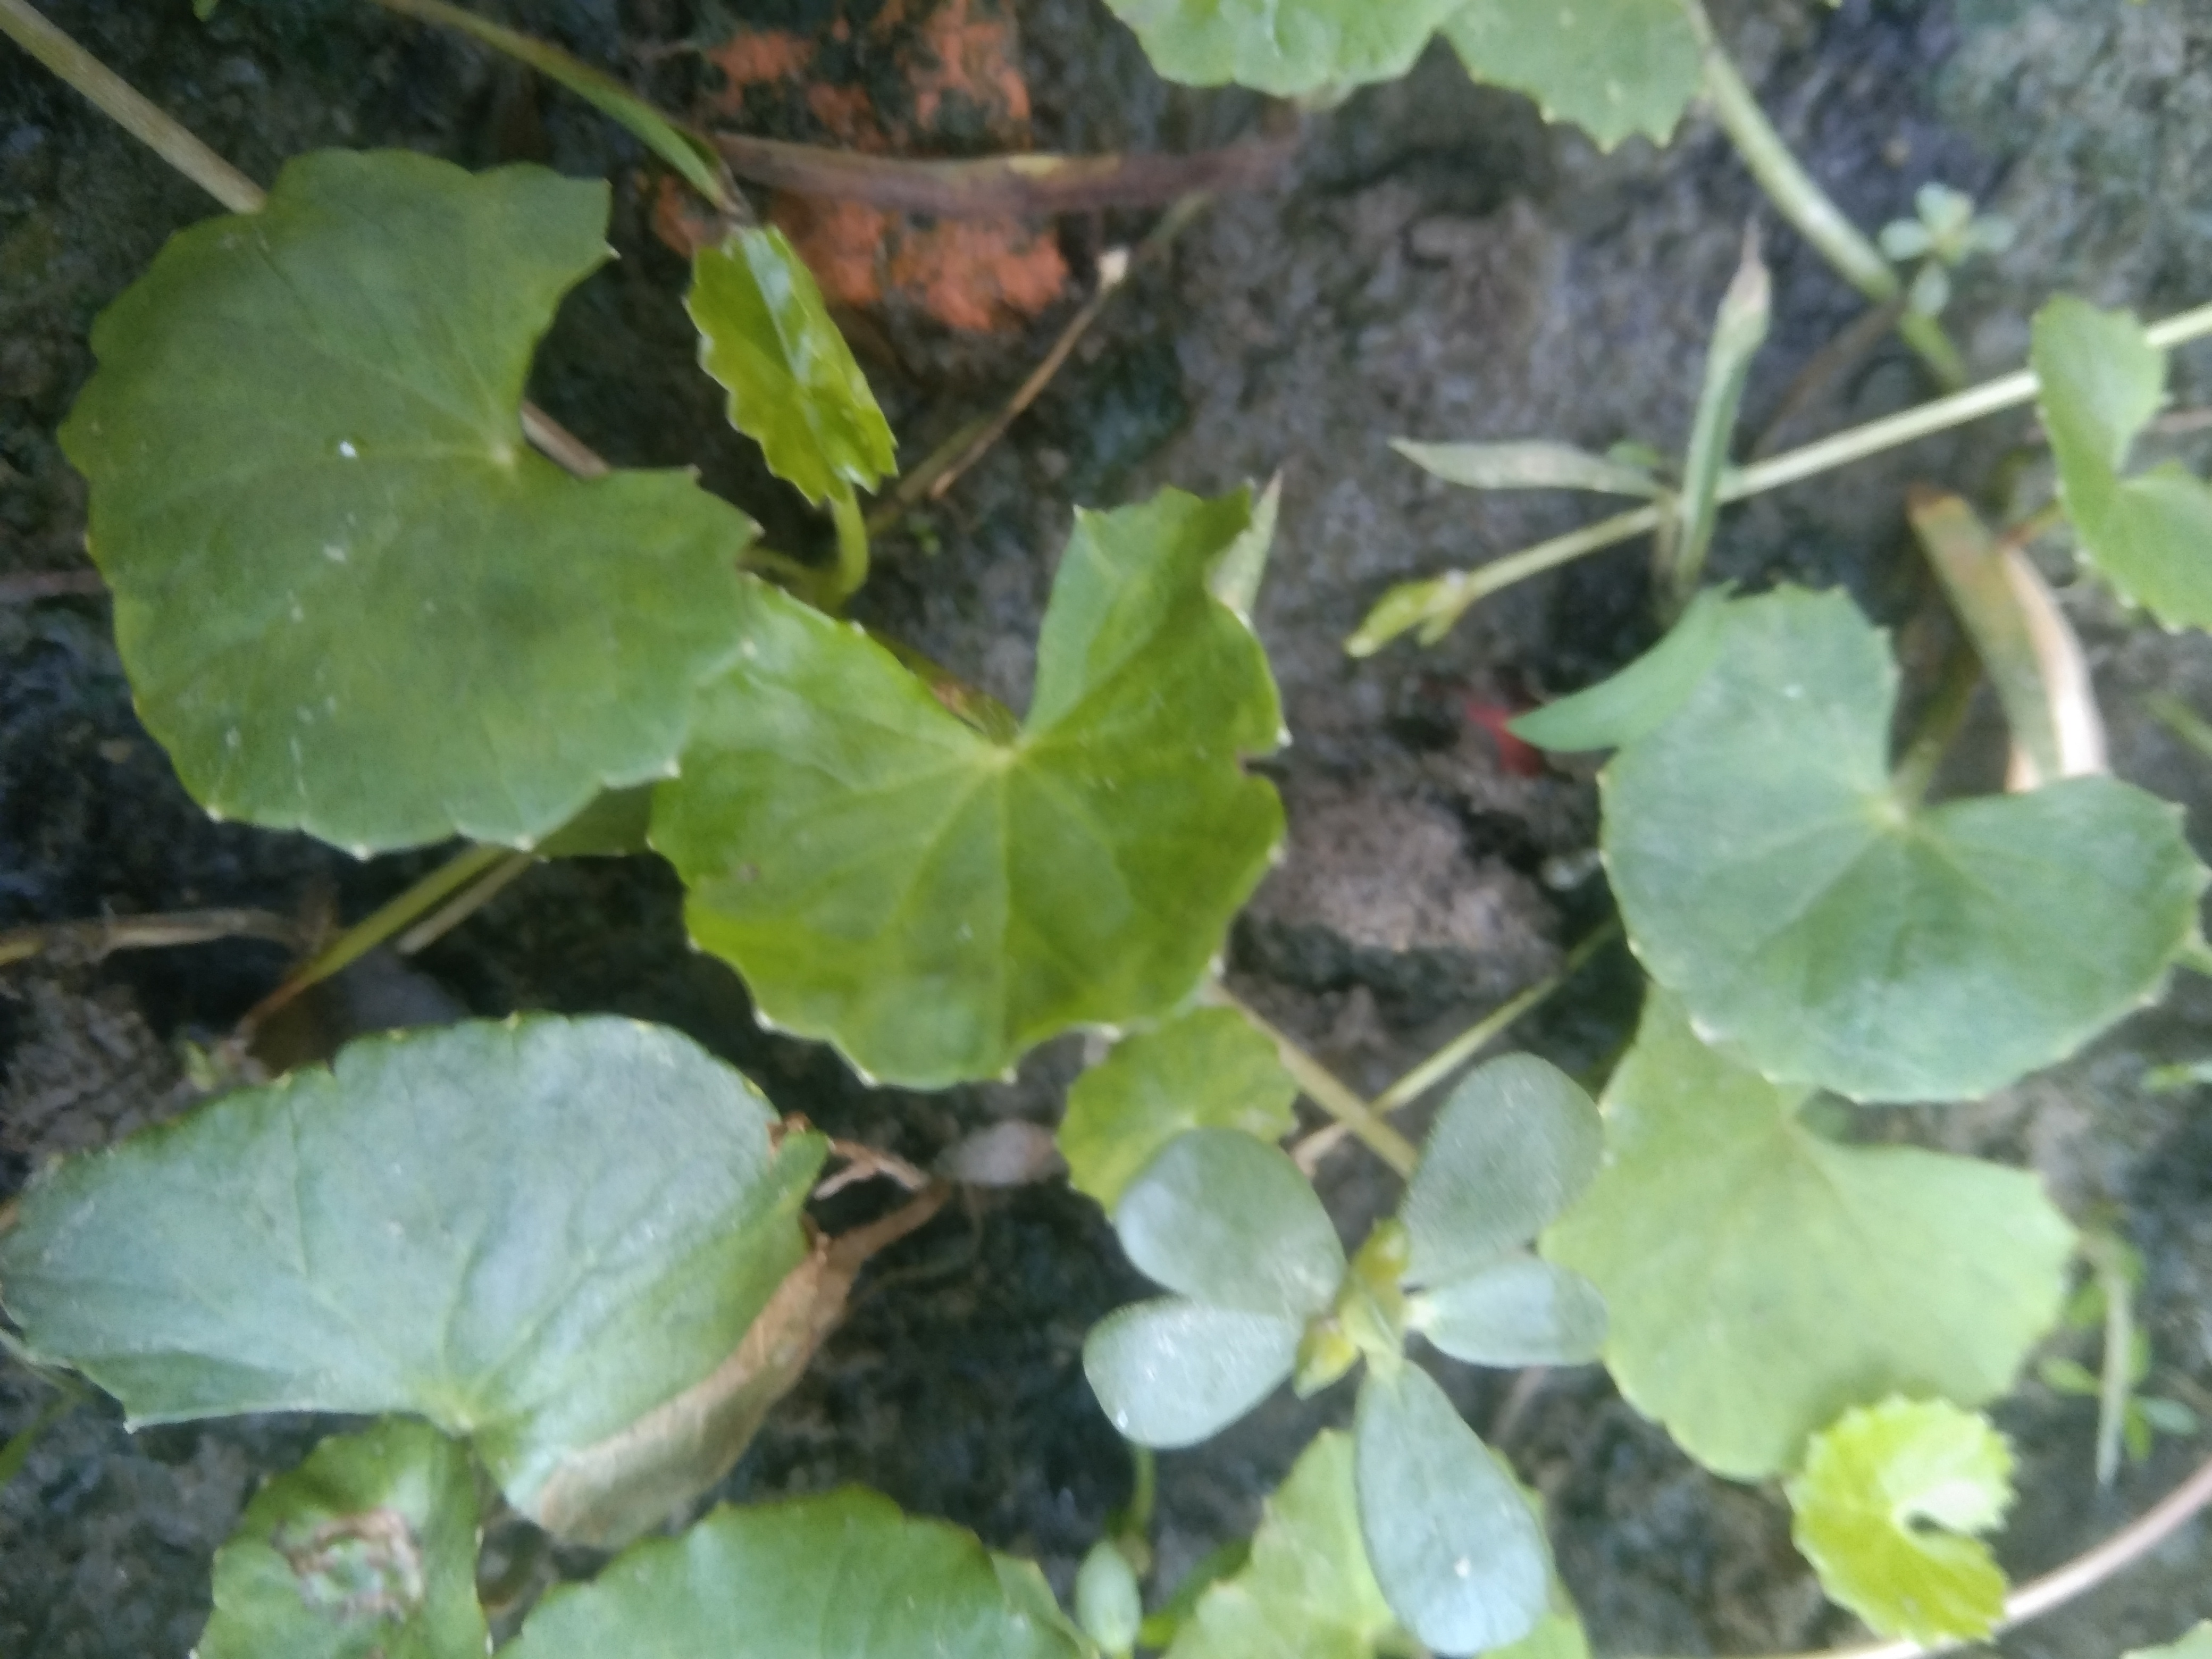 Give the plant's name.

thankuni
